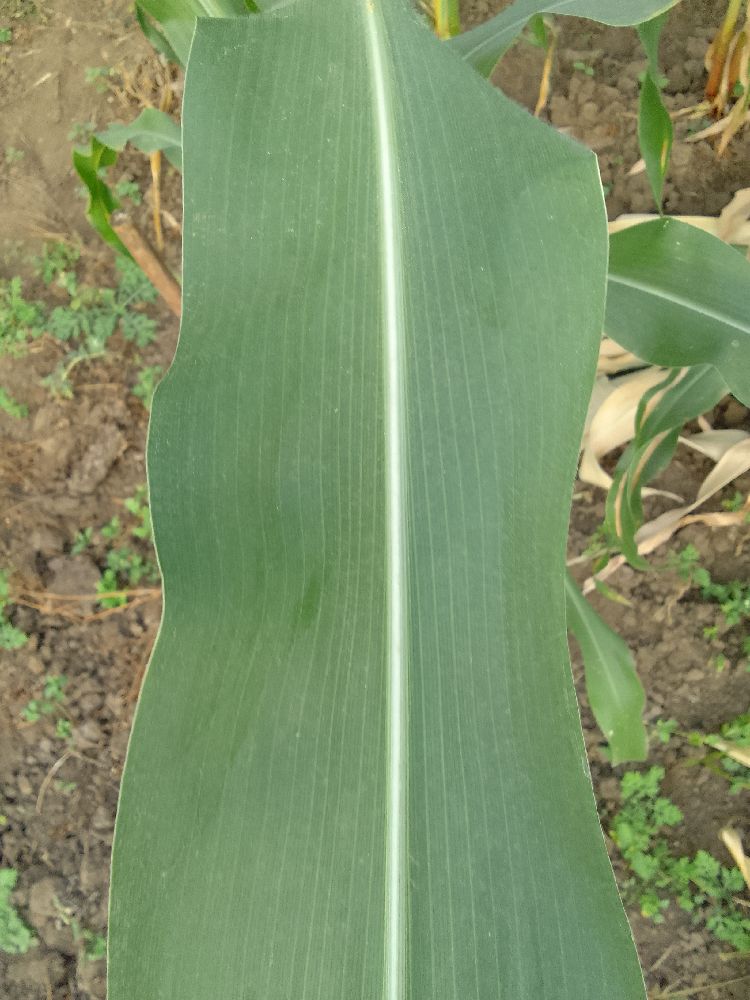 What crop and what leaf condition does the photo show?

maize, healthy
